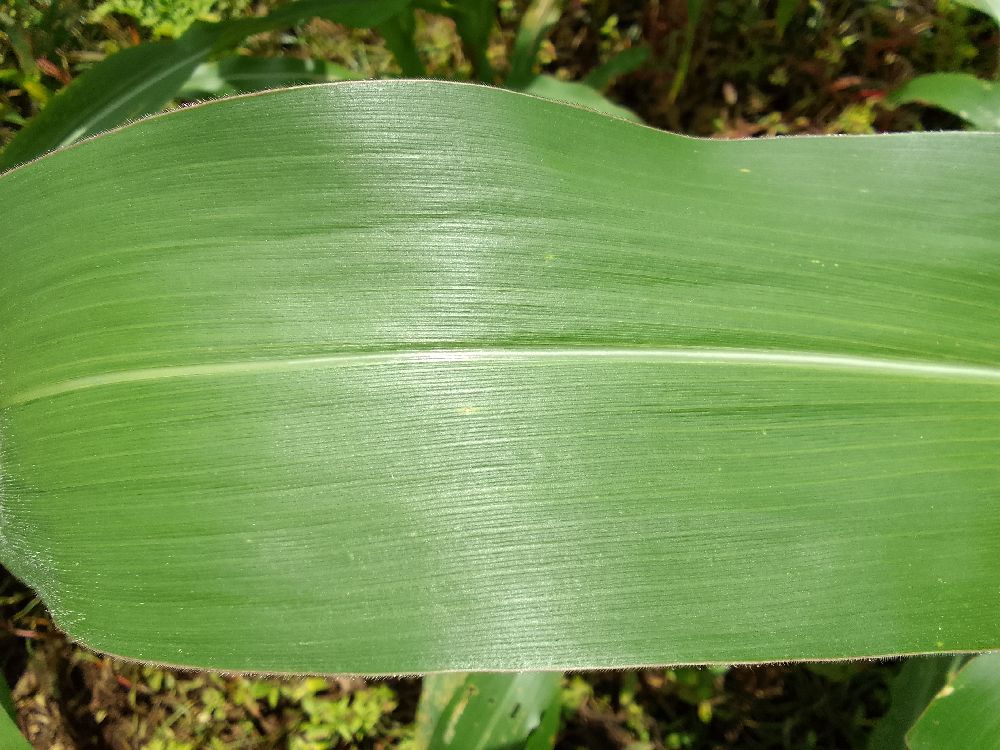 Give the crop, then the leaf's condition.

maize, healthy
